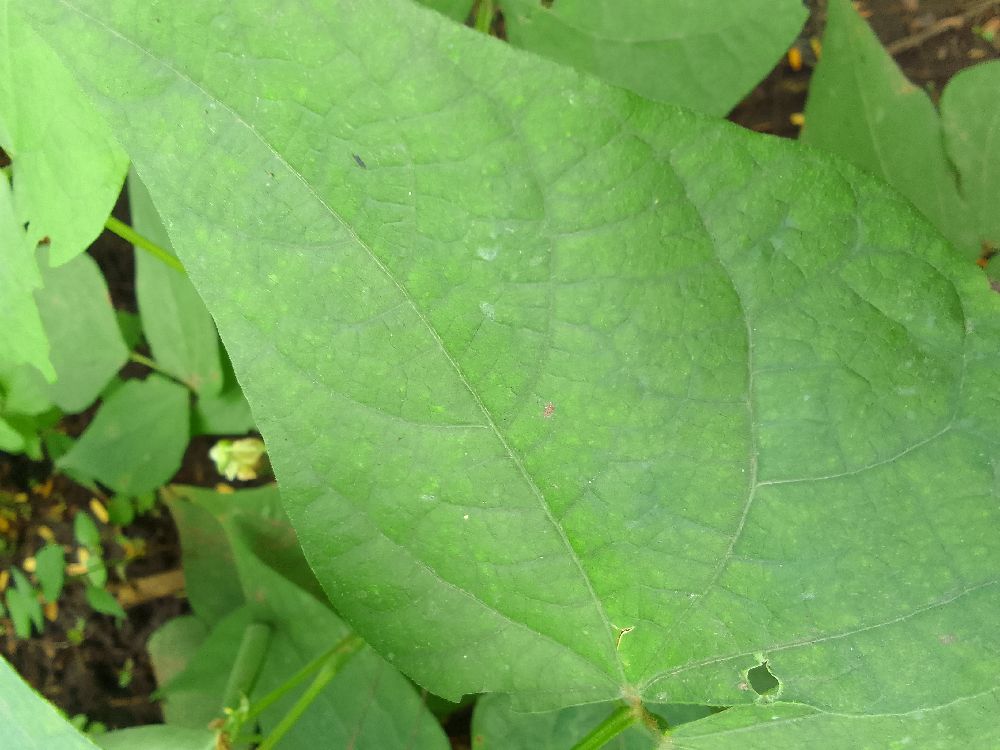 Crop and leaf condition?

common bean, healthy
